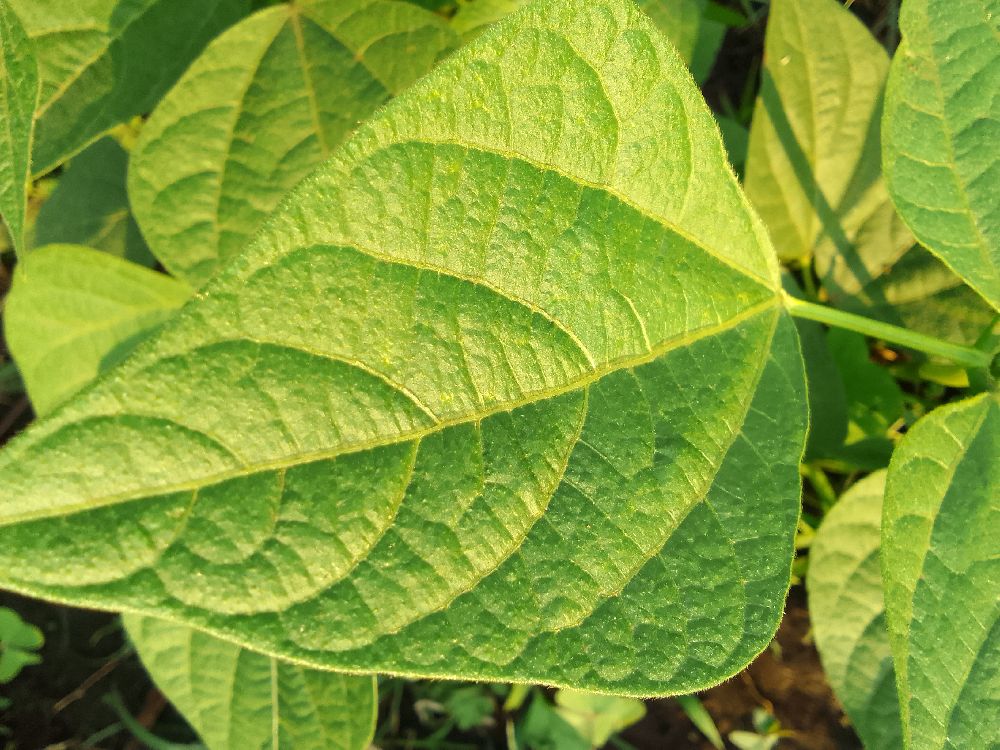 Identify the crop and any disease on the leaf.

common bean, healthy
